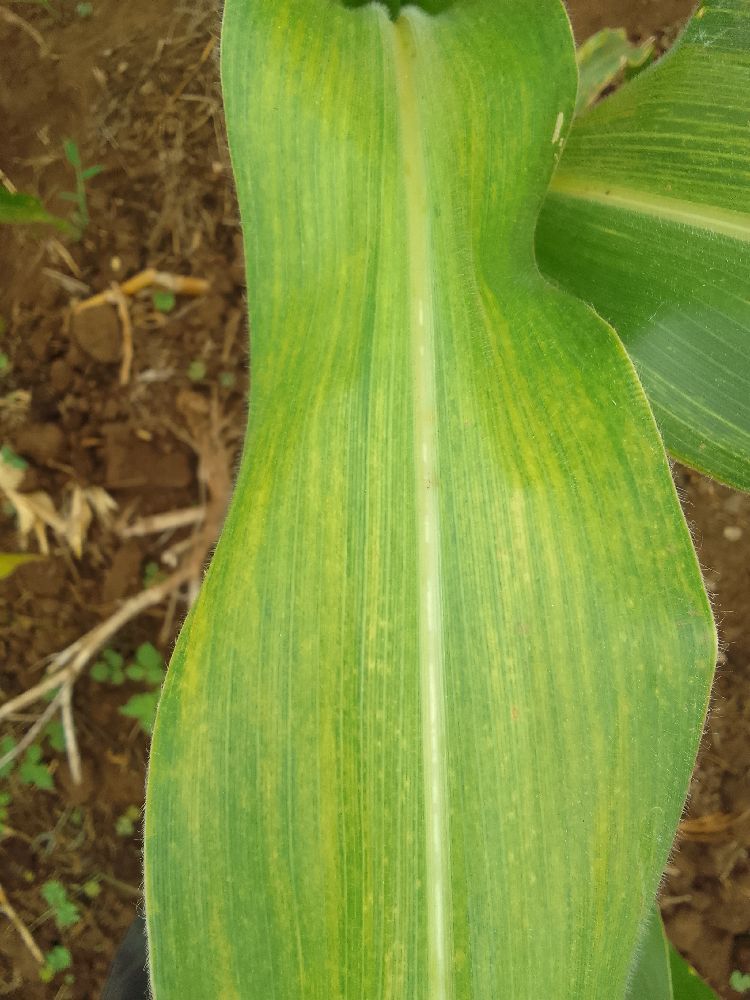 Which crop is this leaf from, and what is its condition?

maize, maize lethal necrosis
